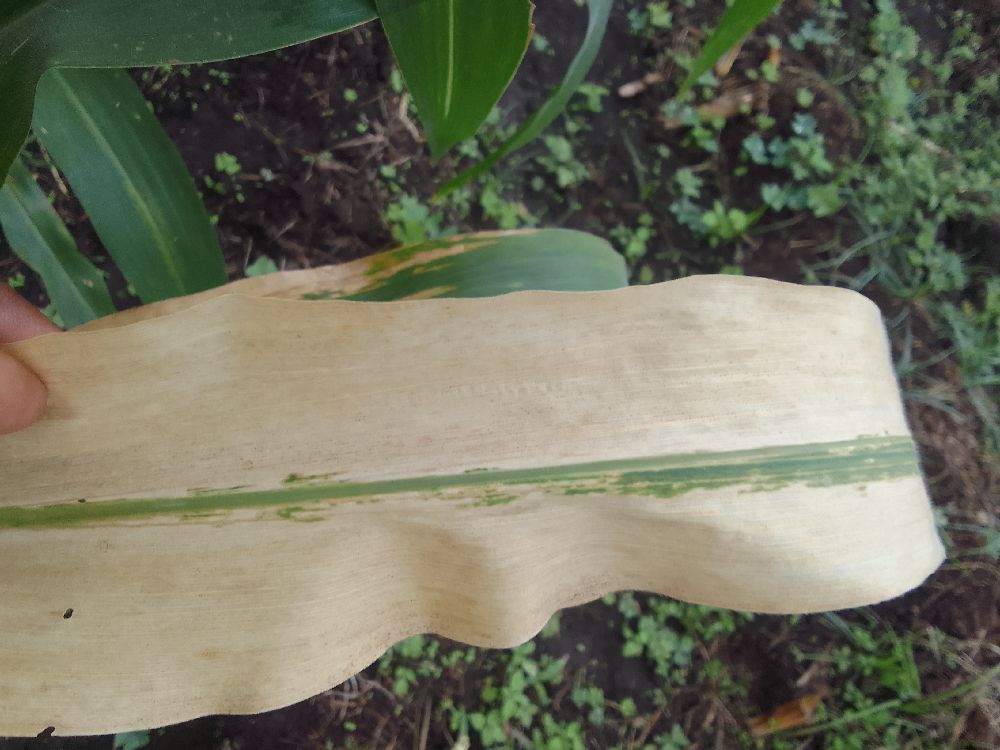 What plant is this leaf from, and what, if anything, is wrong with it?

maize, maize lethal necrosis
